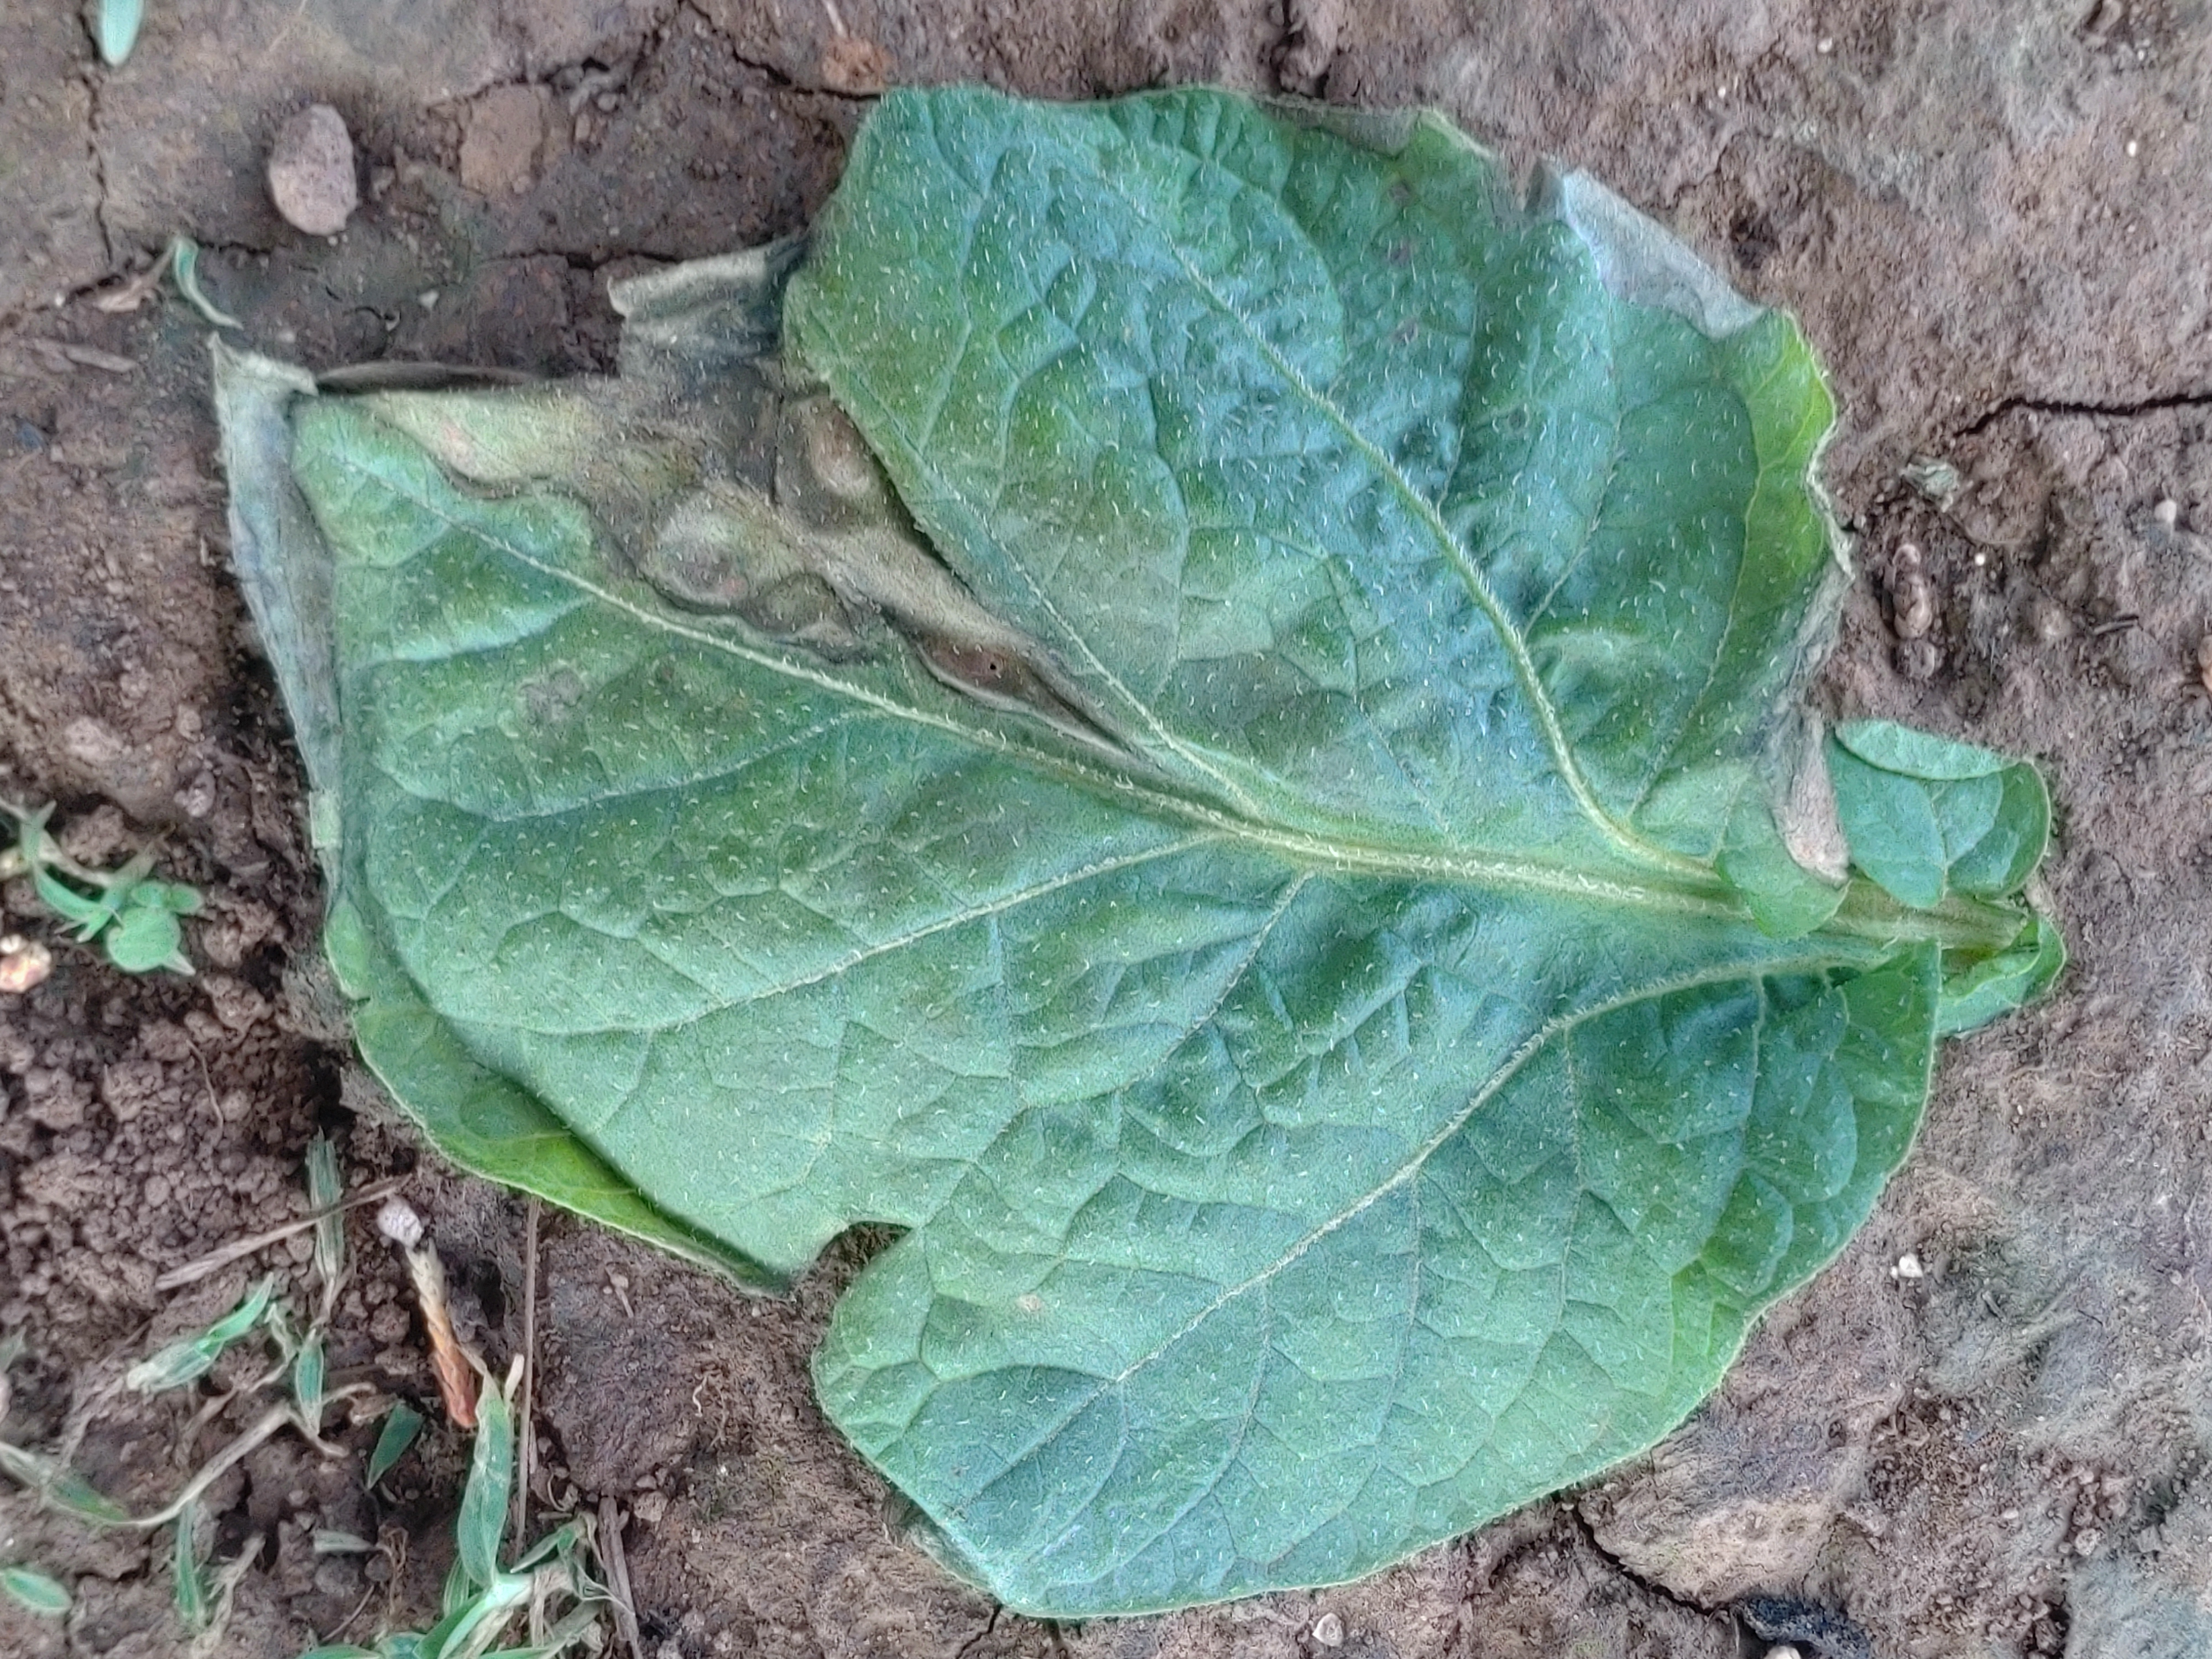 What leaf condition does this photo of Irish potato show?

early blight
